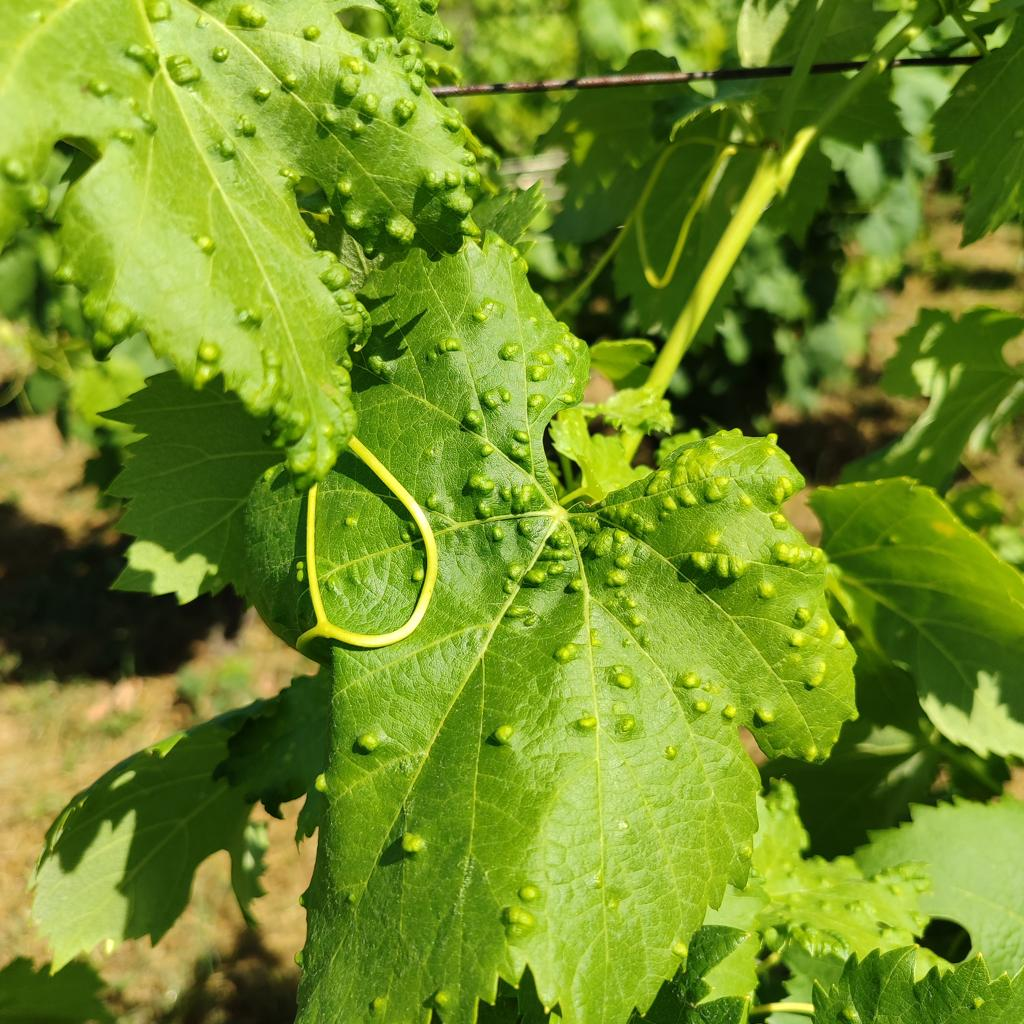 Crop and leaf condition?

grapevine, erineum mite
